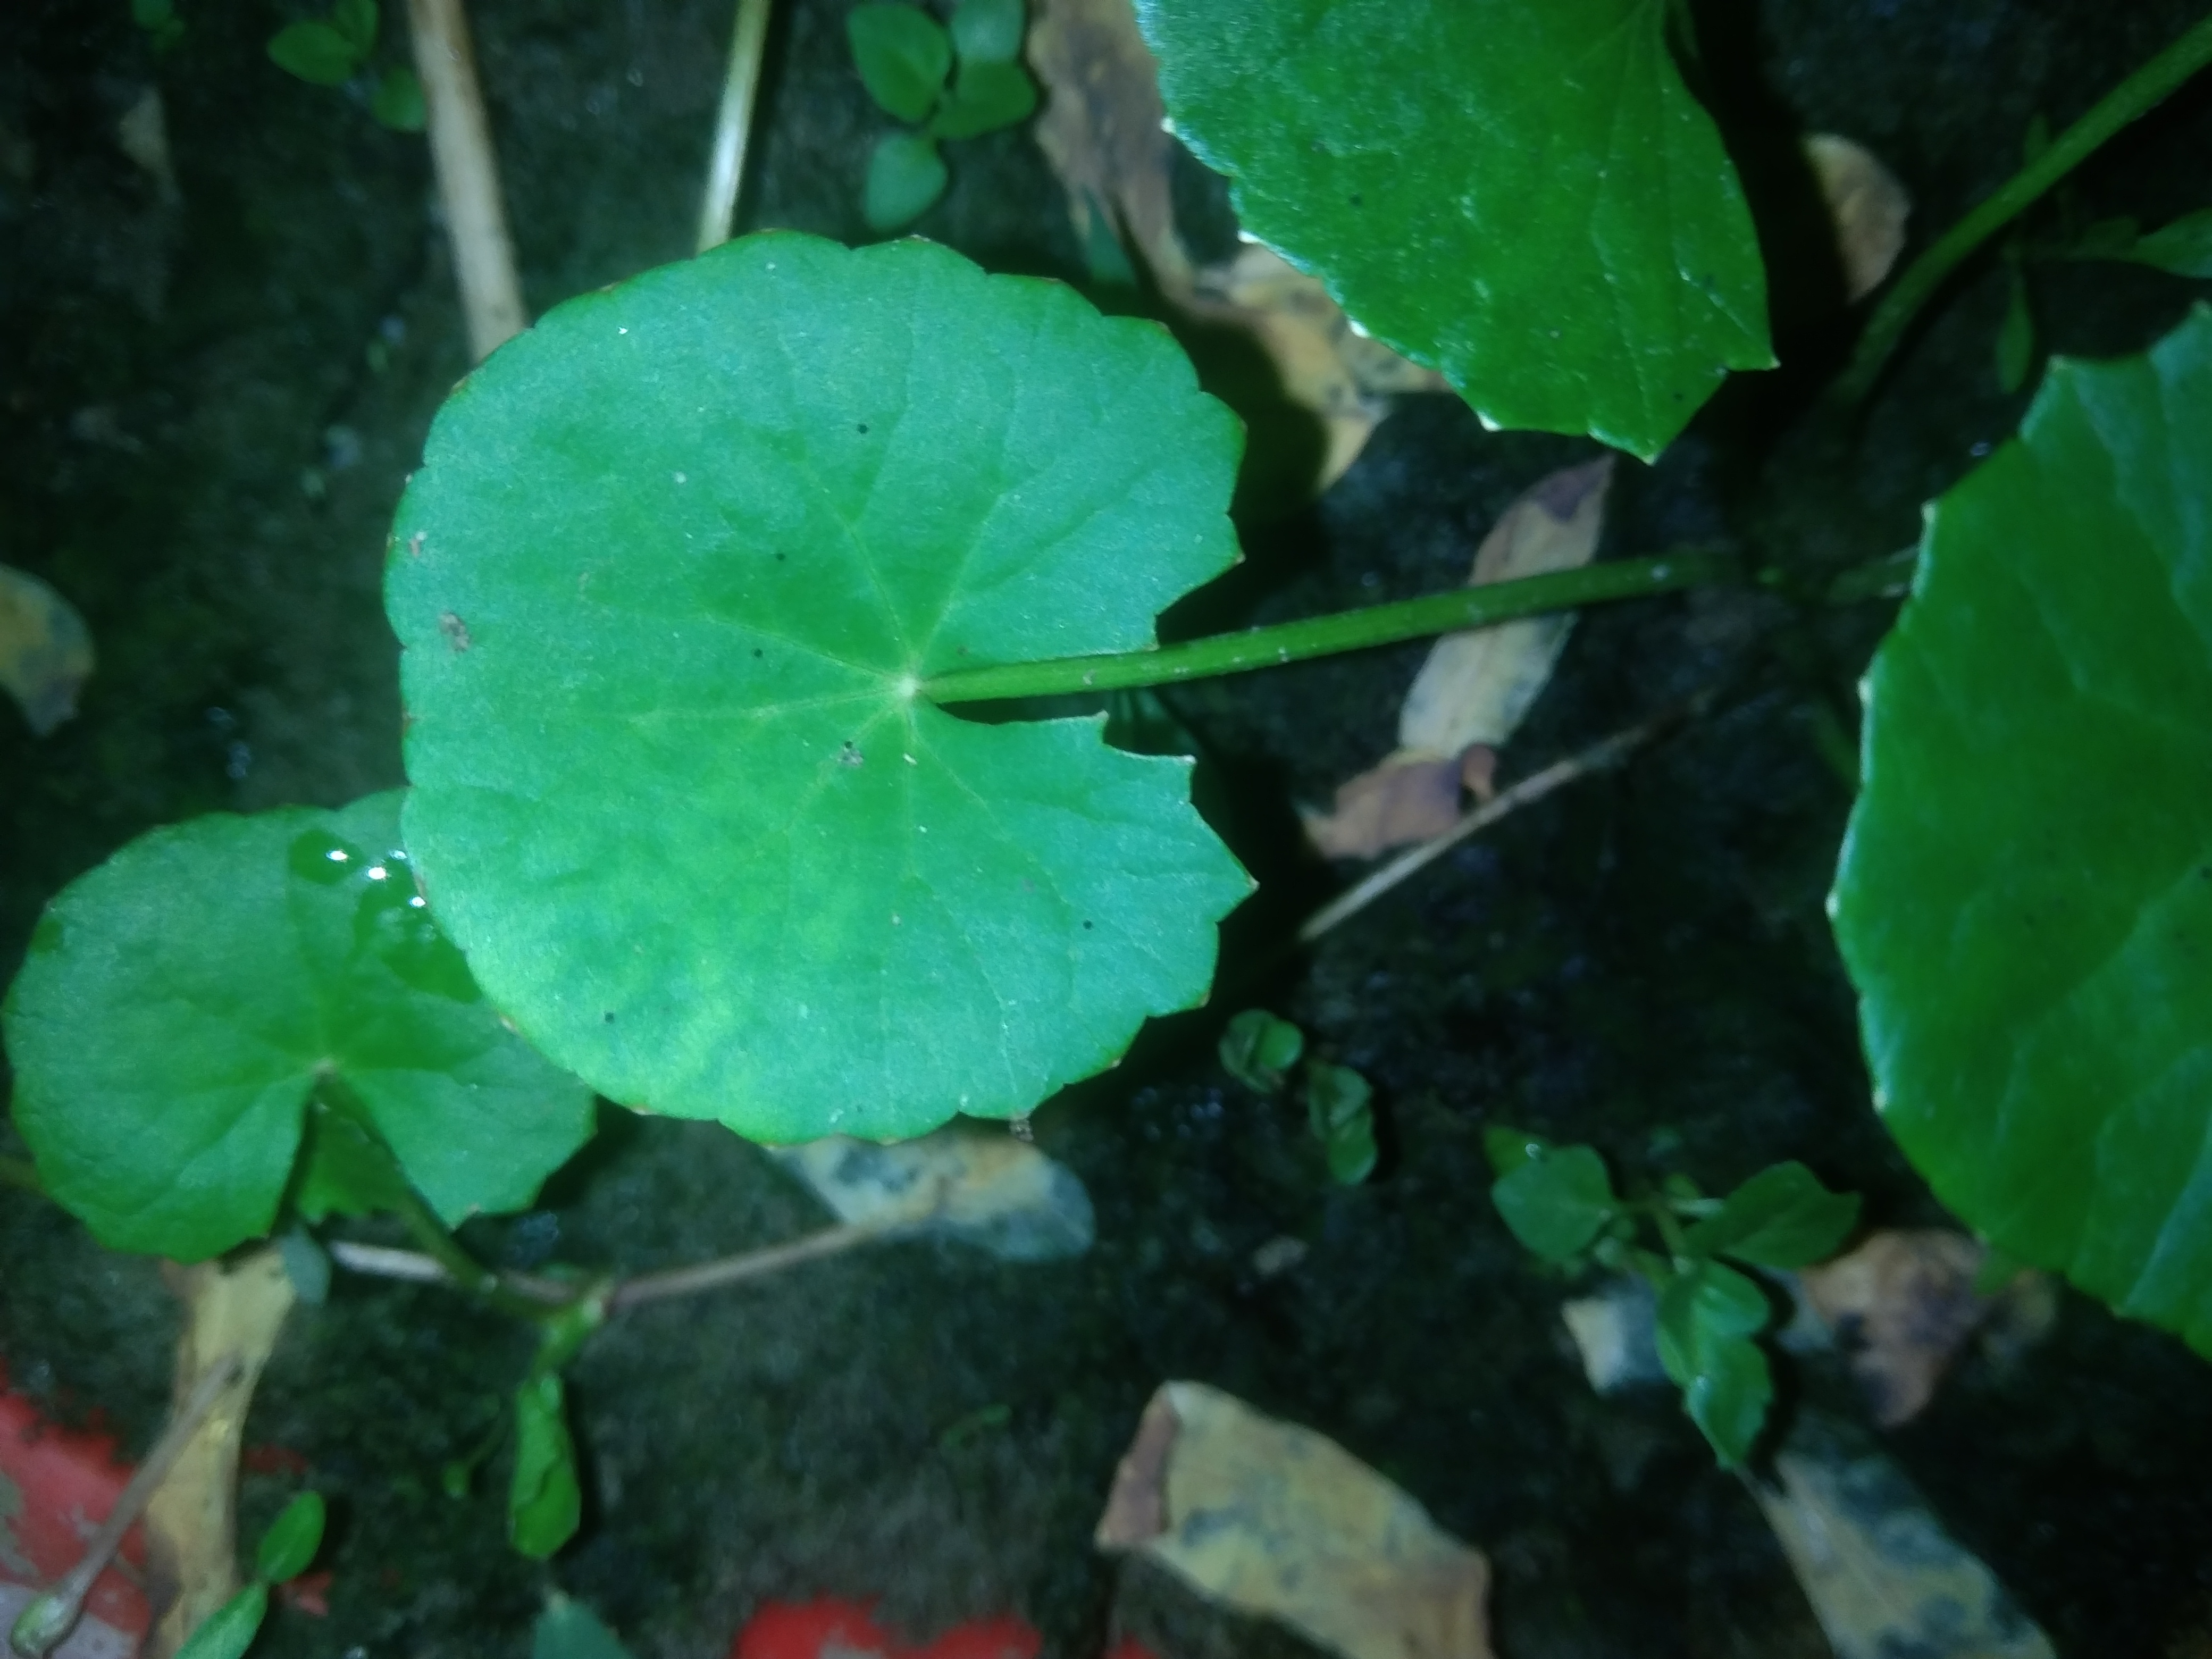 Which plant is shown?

thankuni
